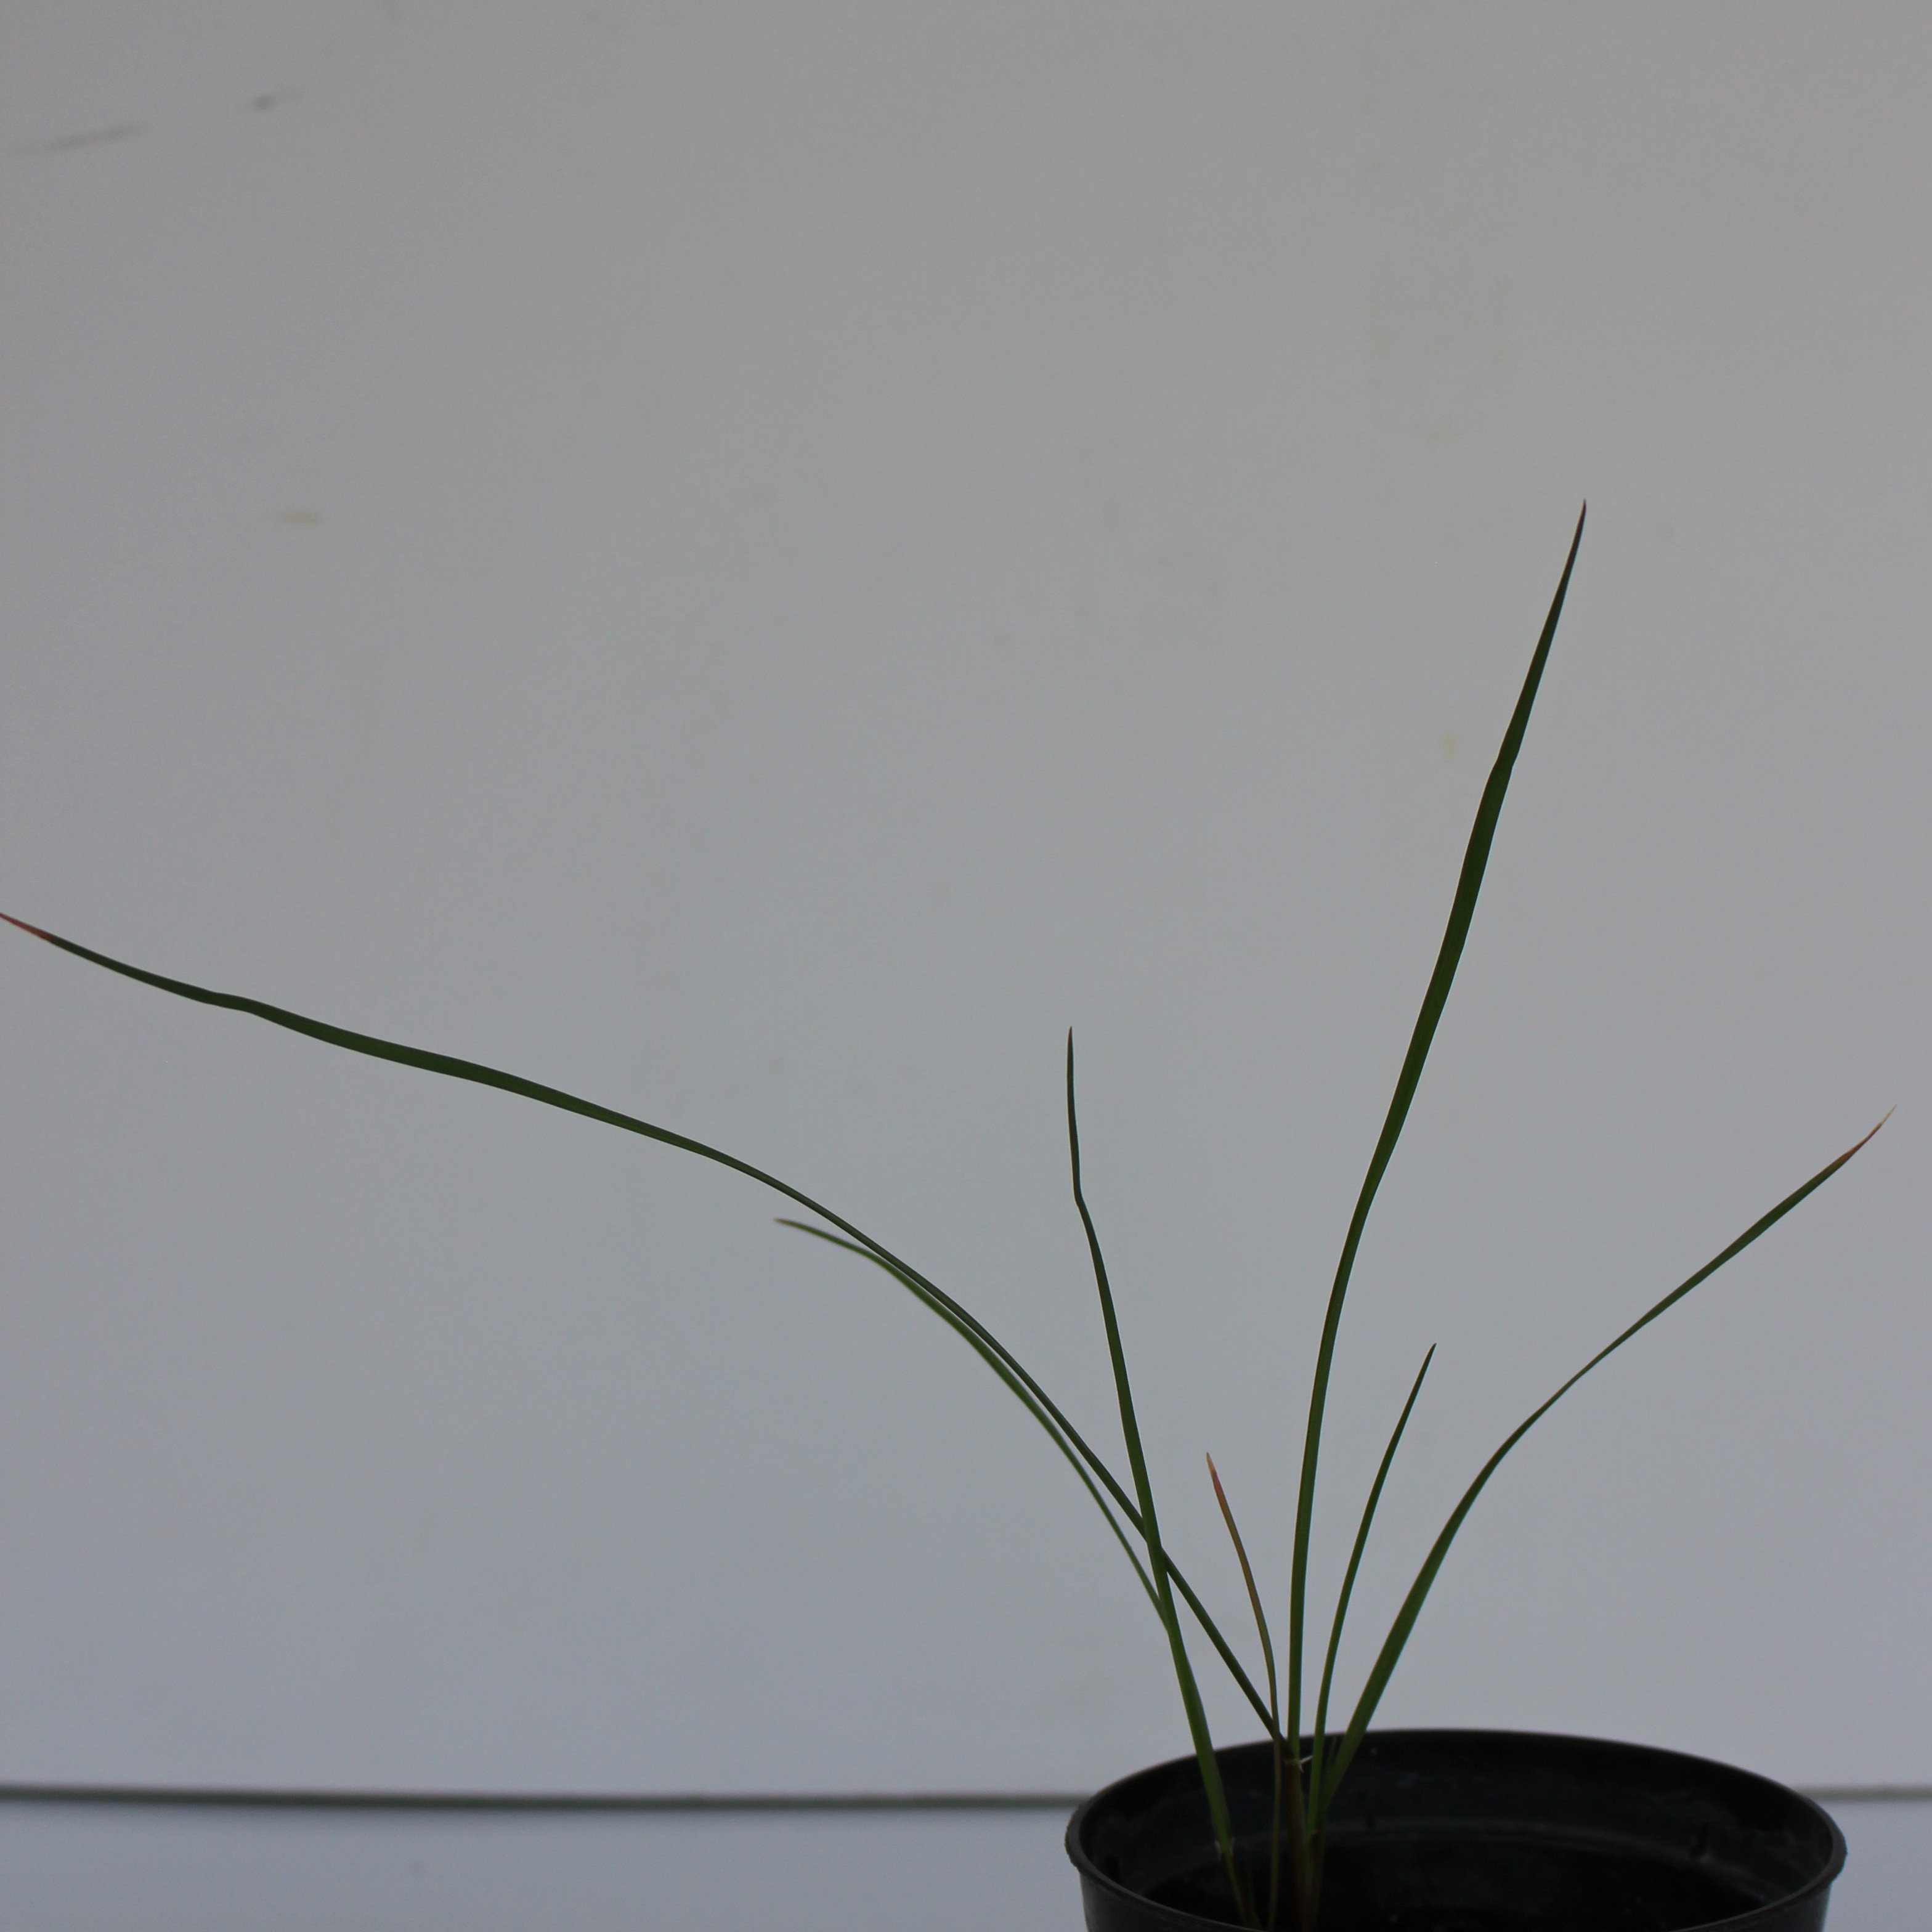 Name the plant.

Lolium multiflorum
